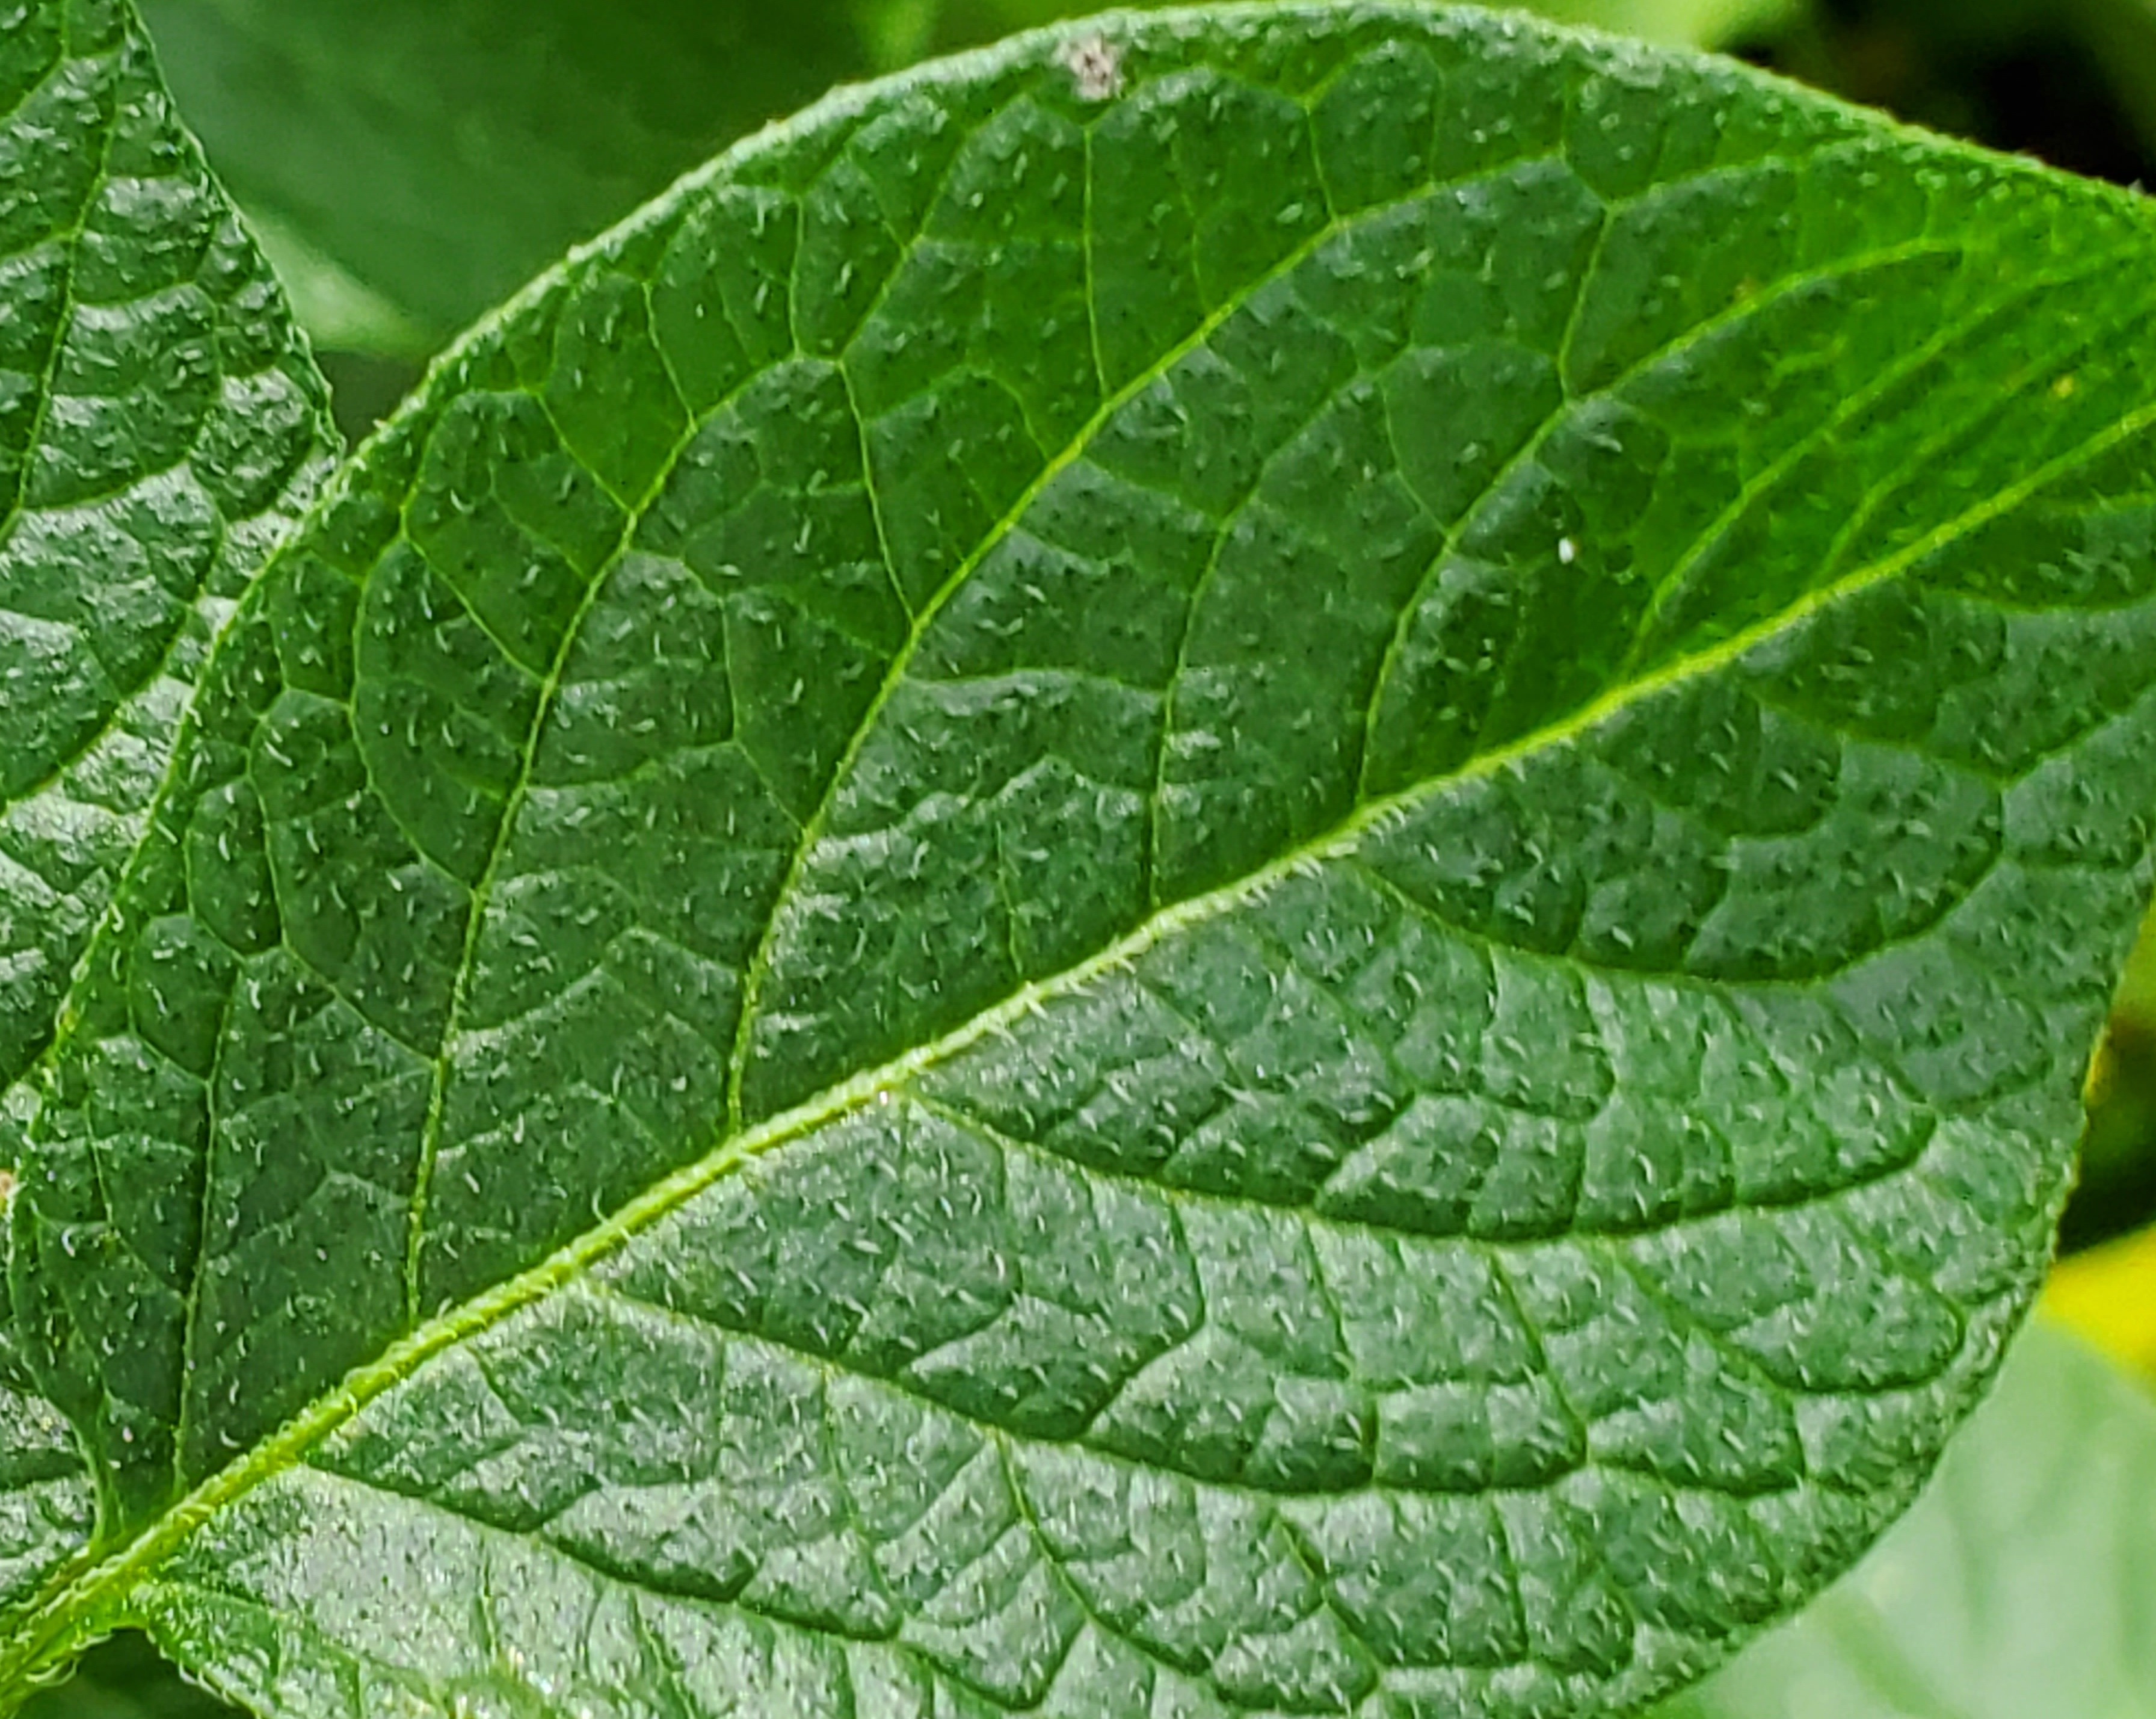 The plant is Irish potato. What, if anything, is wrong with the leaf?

healthy
